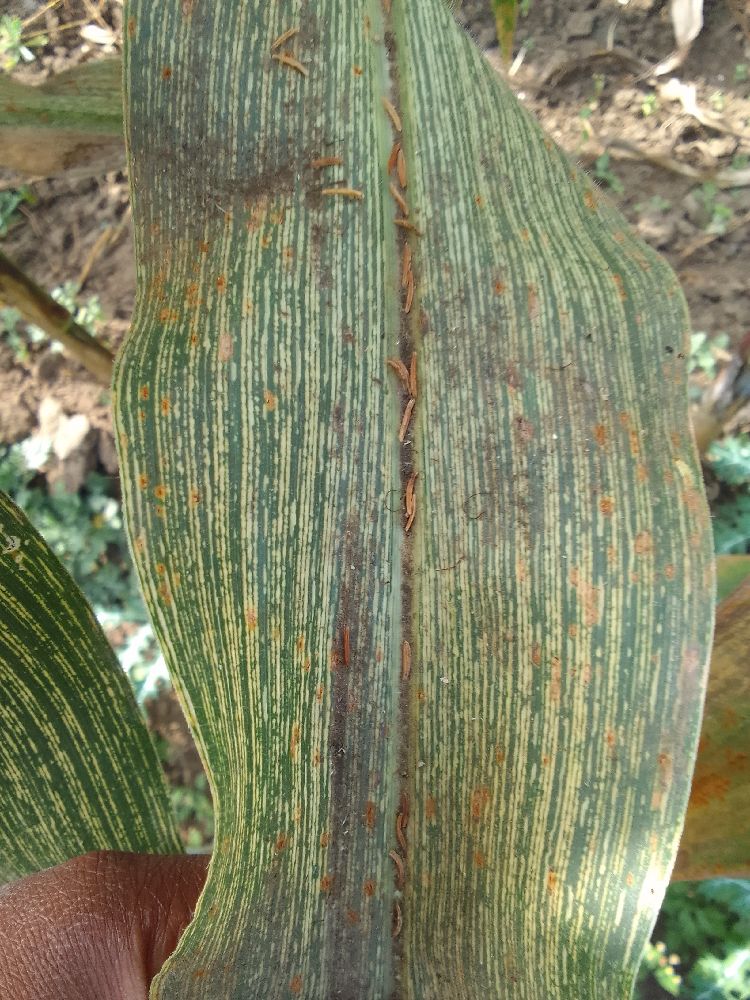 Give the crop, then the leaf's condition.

maize, maize streak virus
